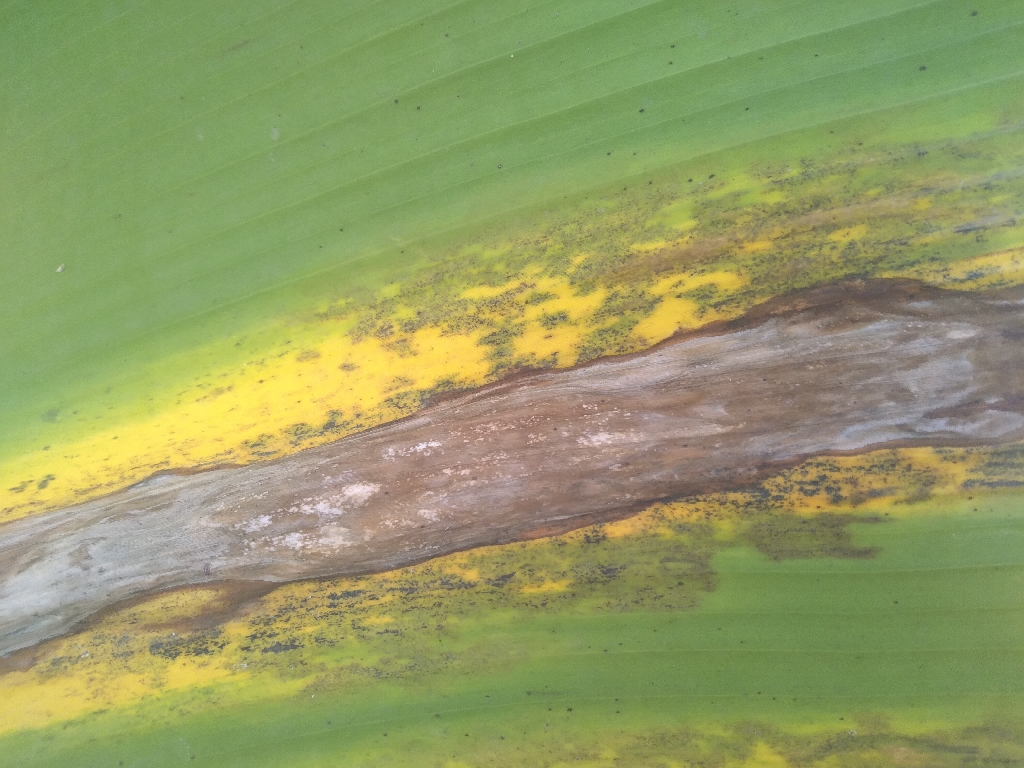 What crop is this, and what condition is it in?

banana, black sigatoka
